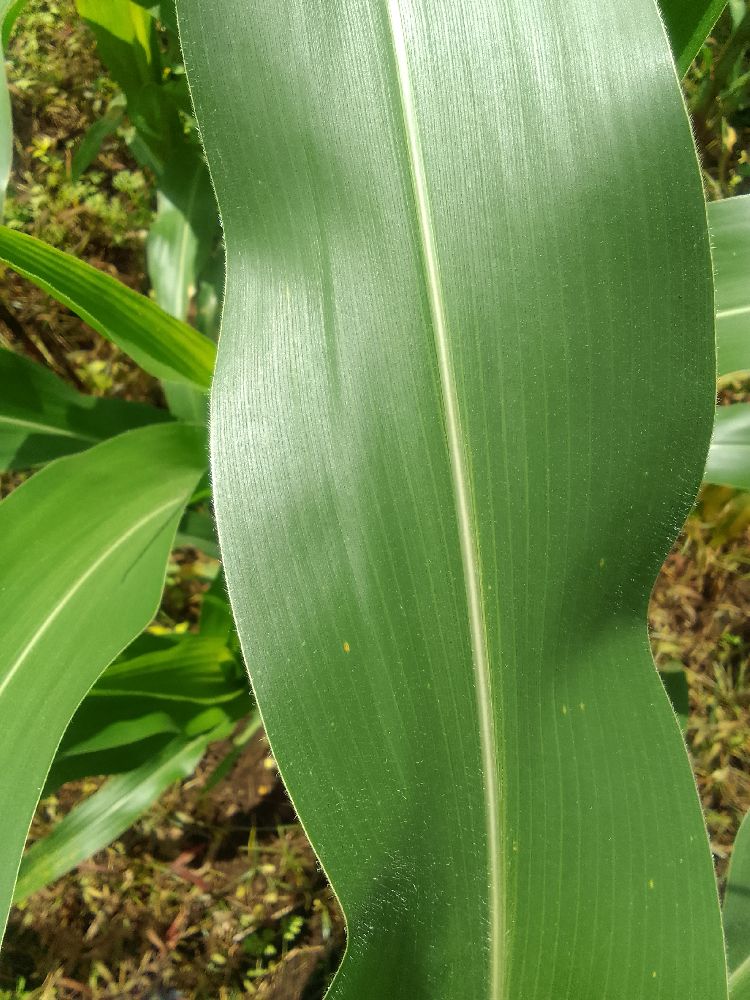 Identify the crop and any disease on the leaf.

maize, healthy
